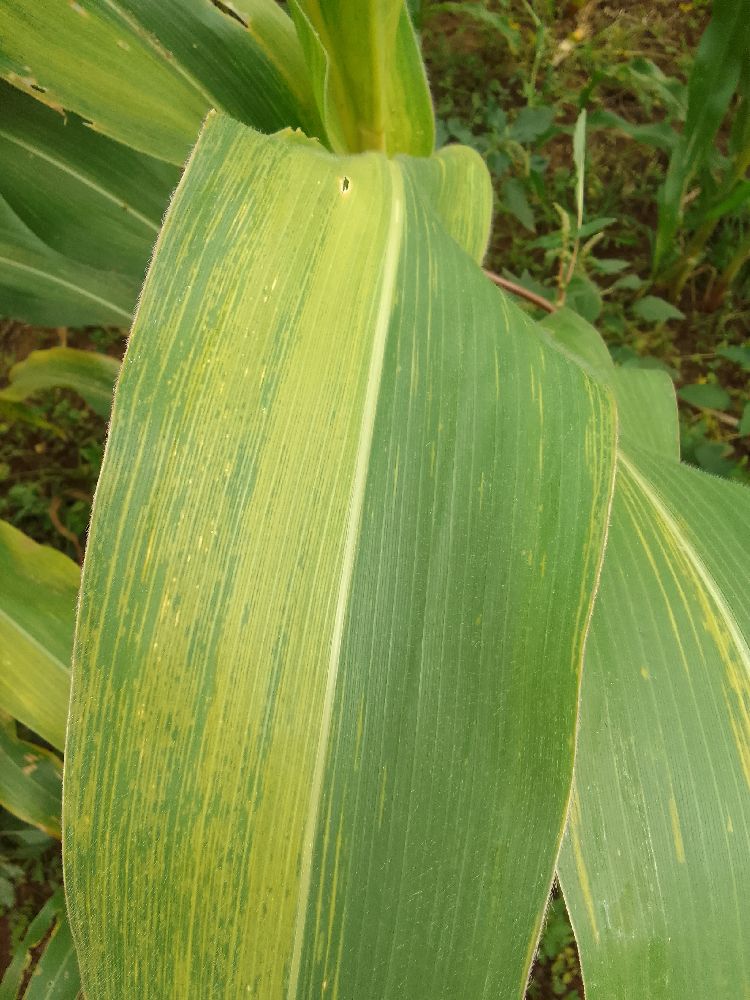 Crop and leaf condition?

maize, maize lethal necrosis
